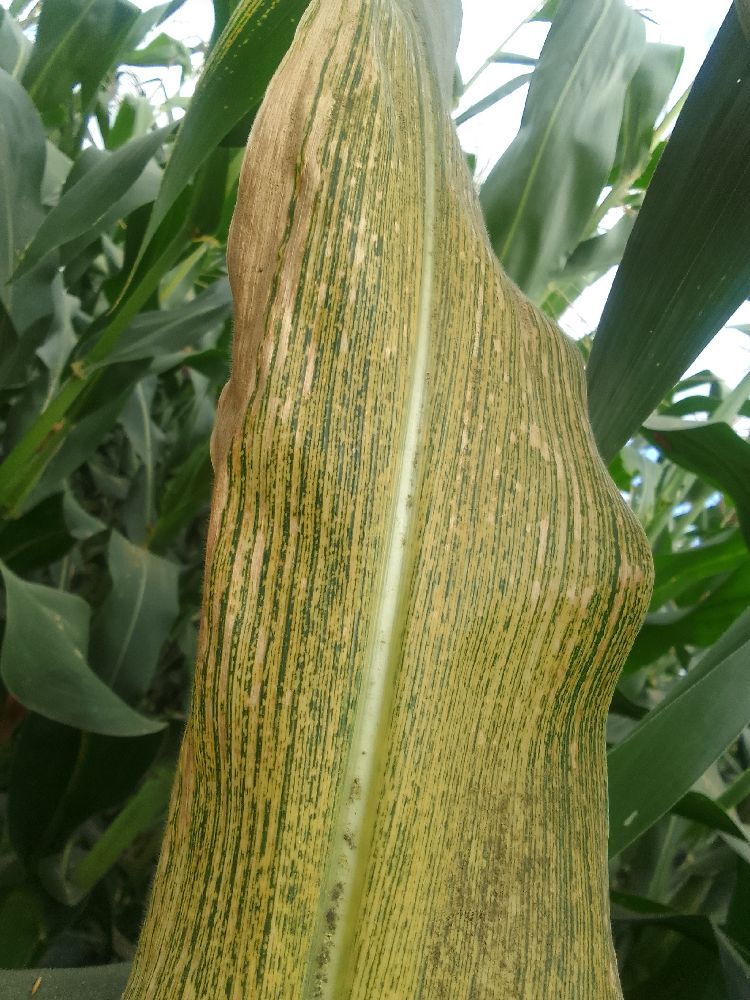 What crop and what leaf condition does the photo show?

maize, maize streak virus
